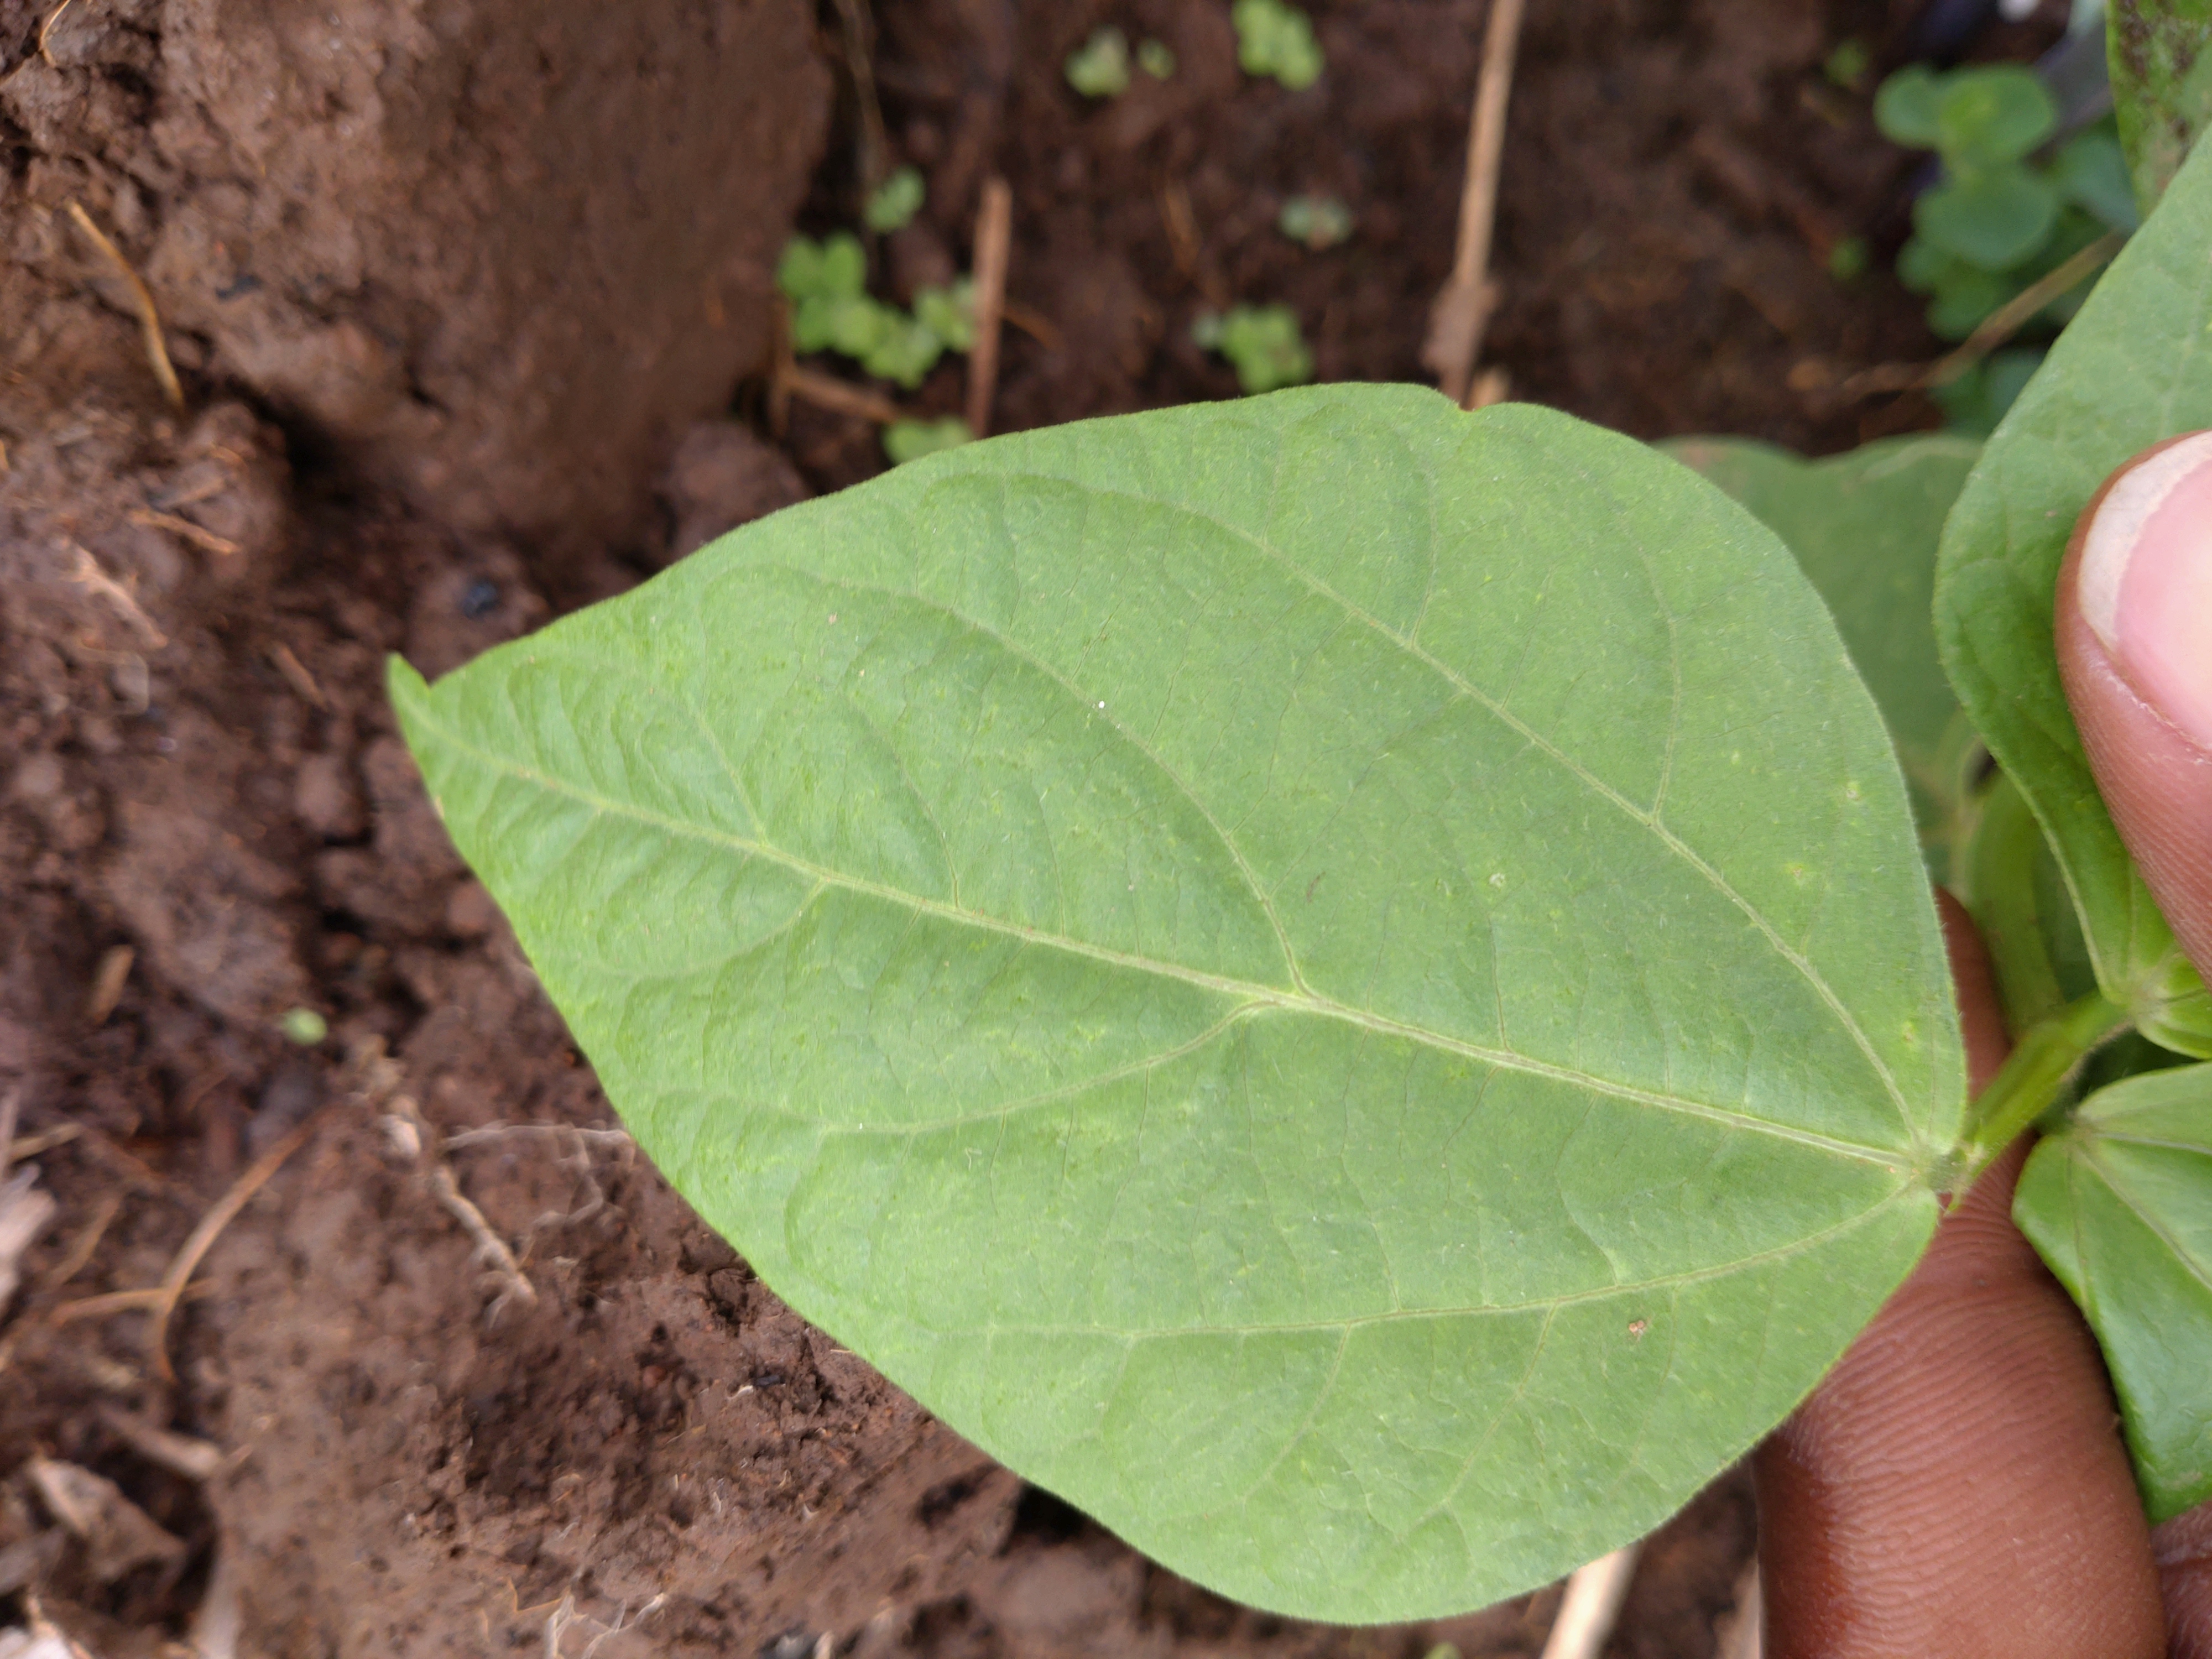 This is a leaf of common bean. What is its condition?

healthy
